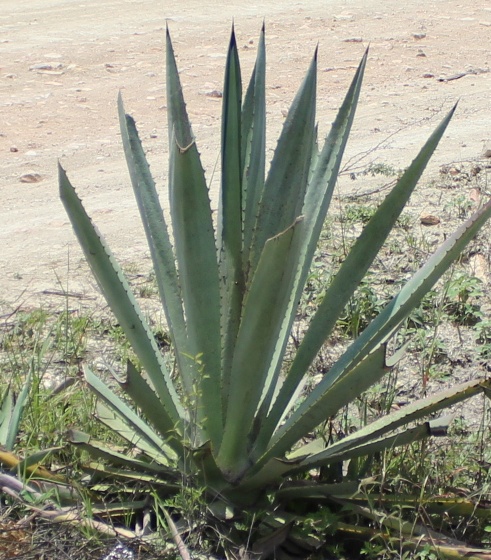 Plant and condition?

agave, healthy
